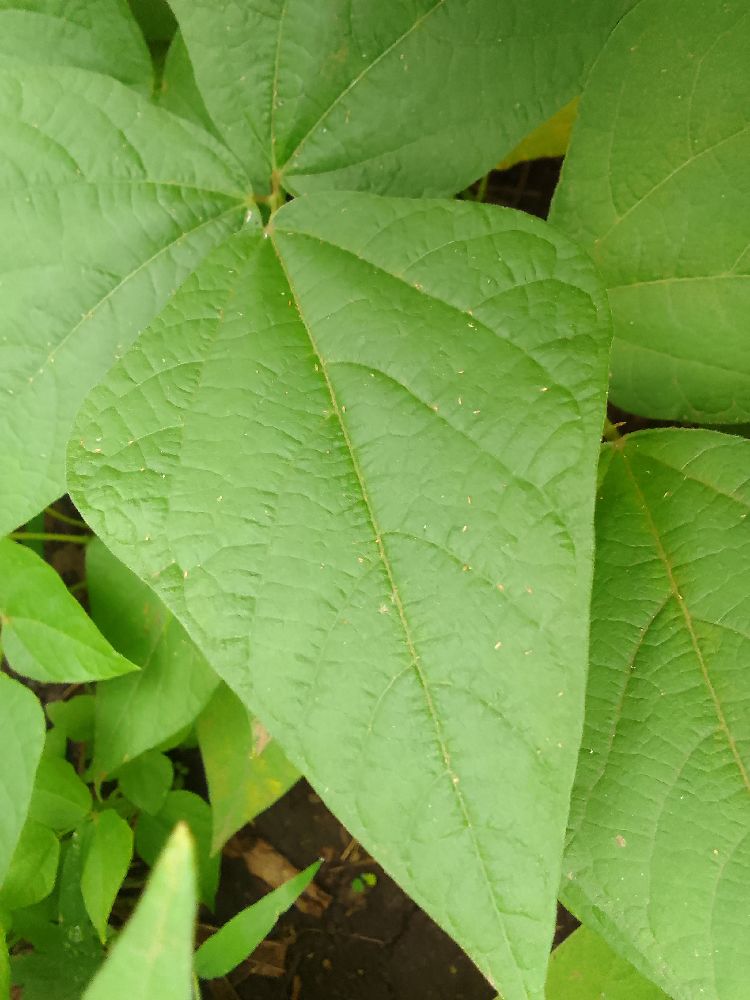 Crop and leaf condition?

common bean, healthy
